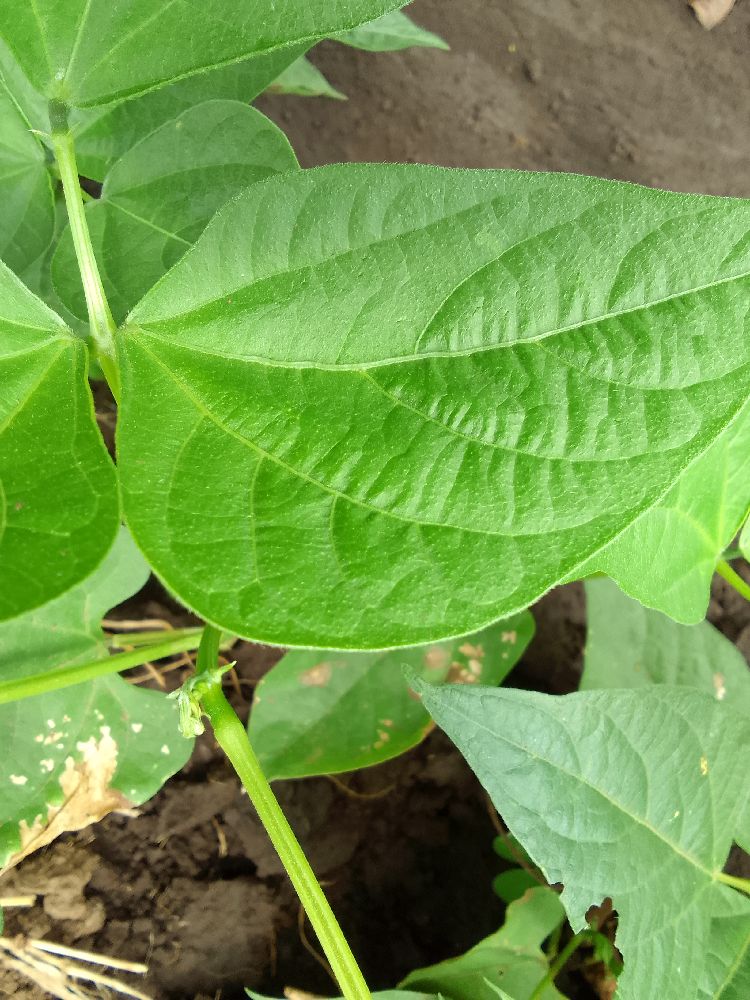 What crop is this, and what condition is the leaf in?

common bean, healthy
